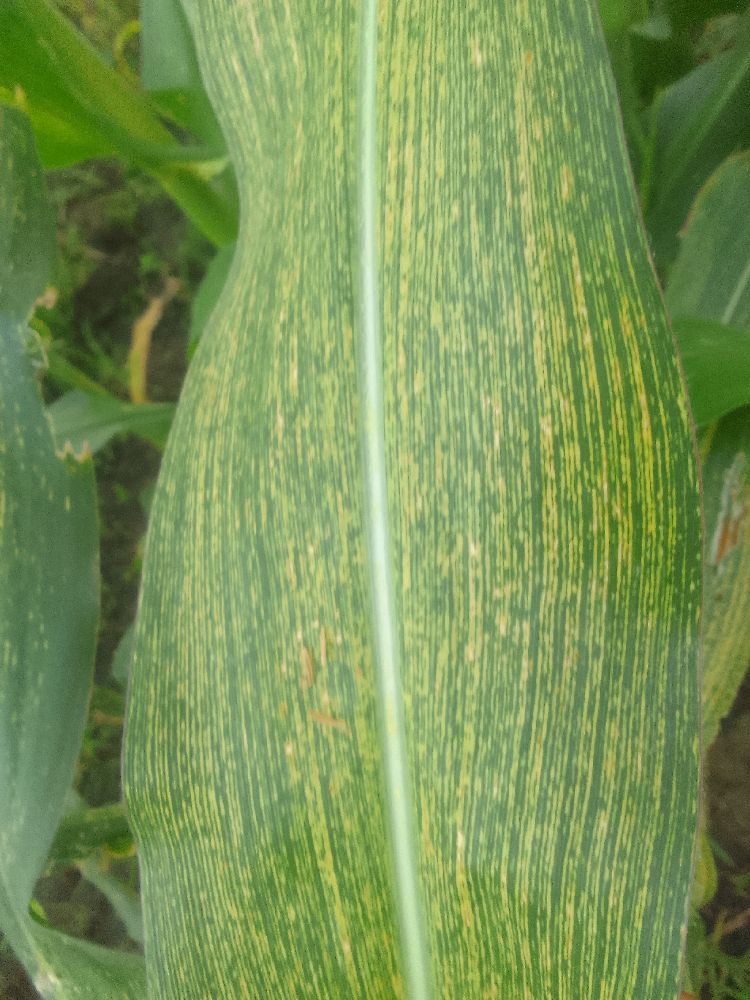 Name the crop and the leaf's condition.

maize, maize streak virus
